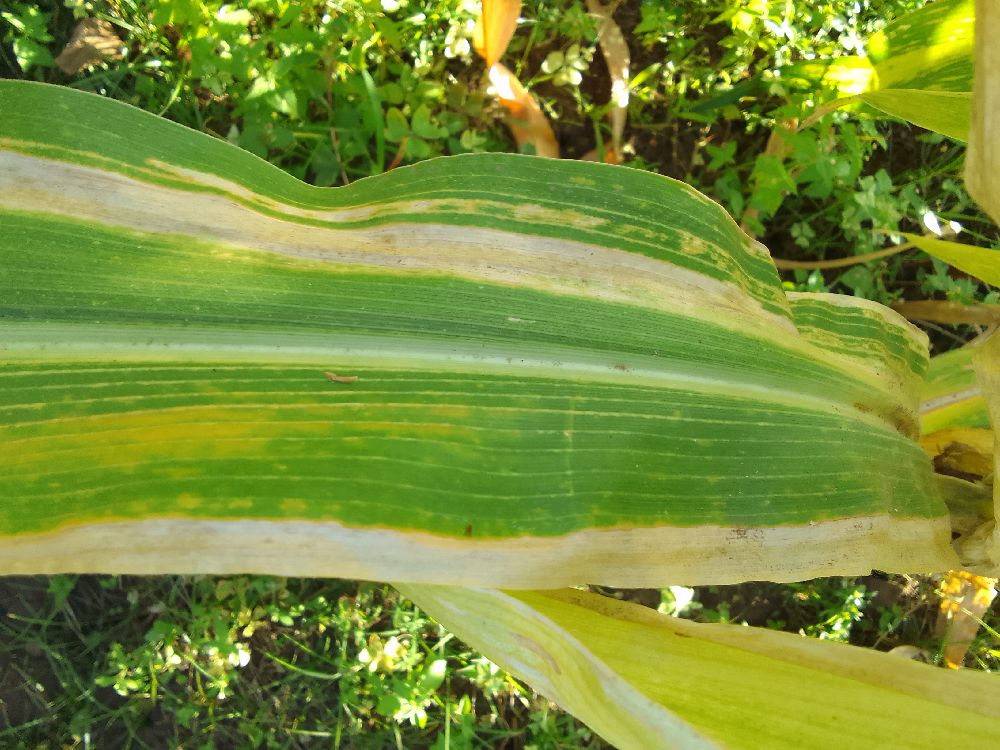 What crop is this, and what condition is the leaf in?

maize, maize lethal necrosis
